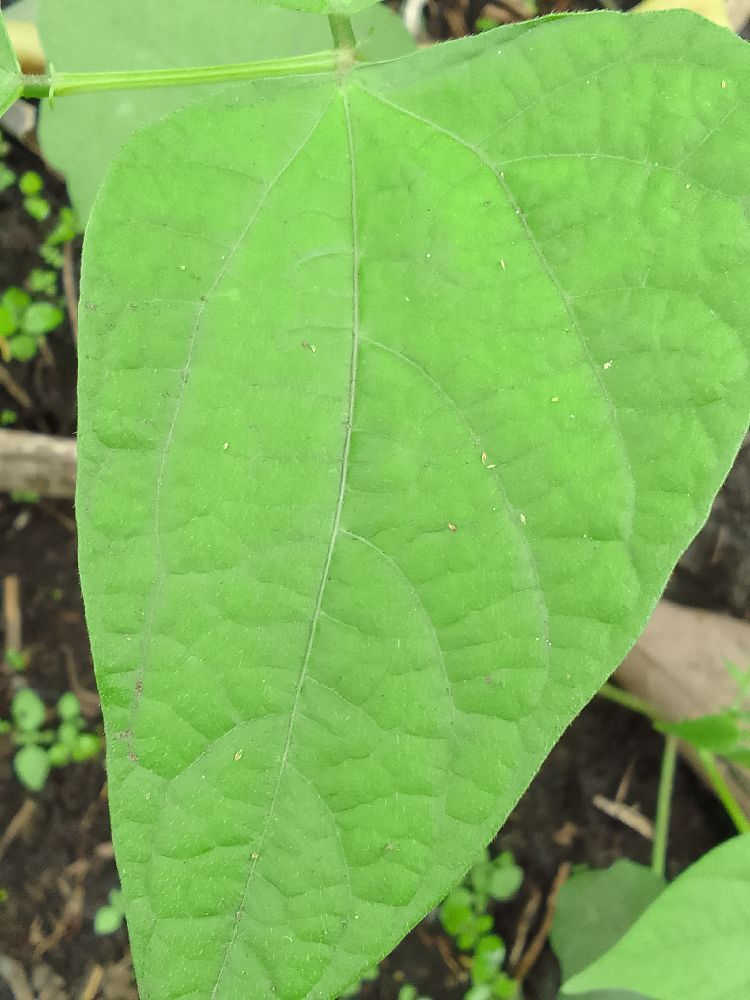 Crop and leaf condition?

common bean, healthy
